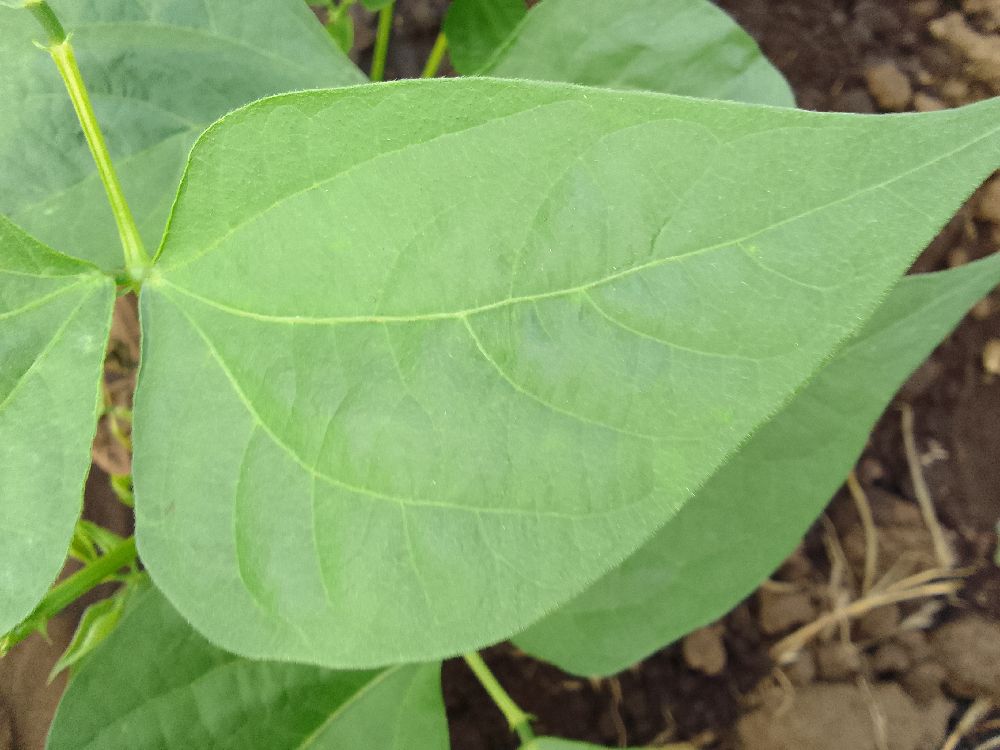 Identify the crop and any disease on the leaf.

common bean, healthy
